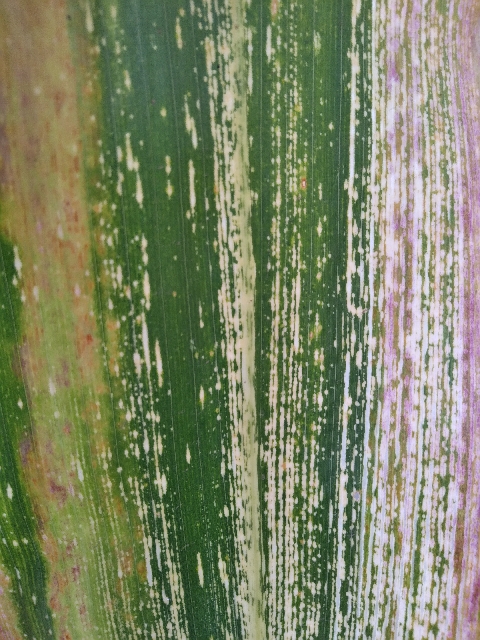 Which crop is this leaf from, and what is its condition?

maize, maize streak virus
